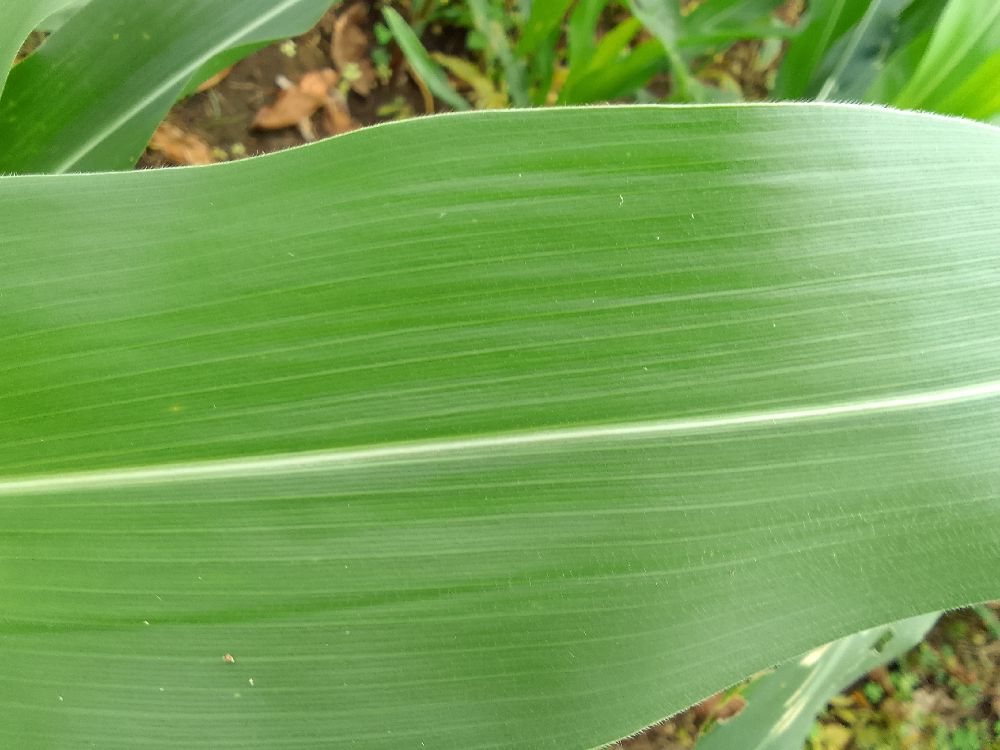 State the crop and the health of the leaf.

maize, healthy
